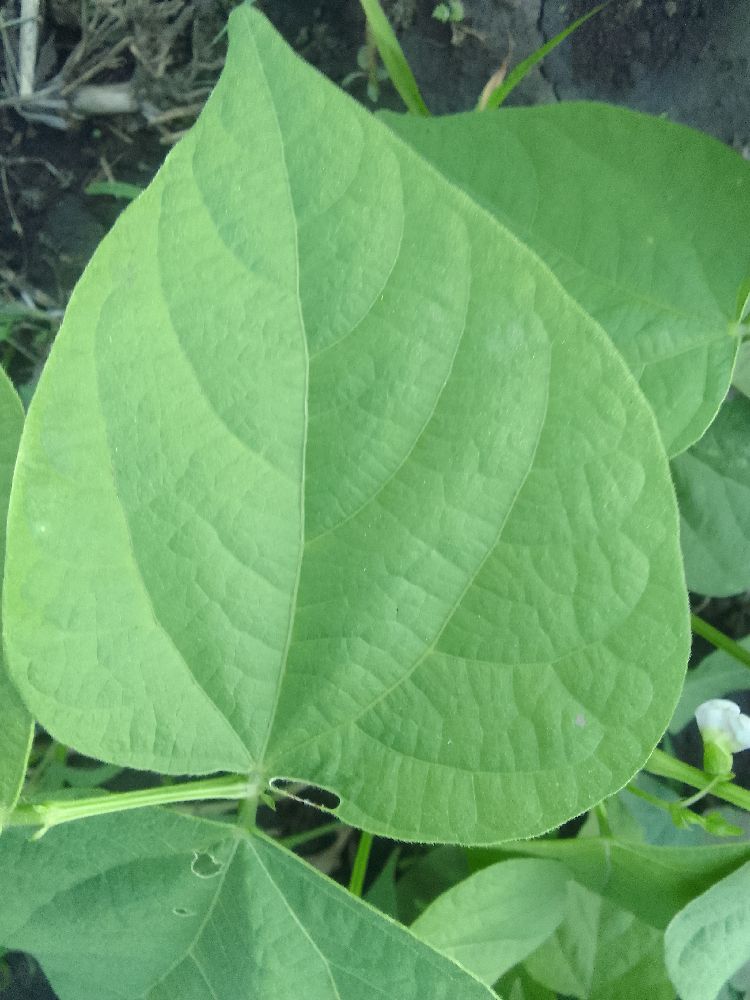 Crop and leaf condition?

common bean, healthy
